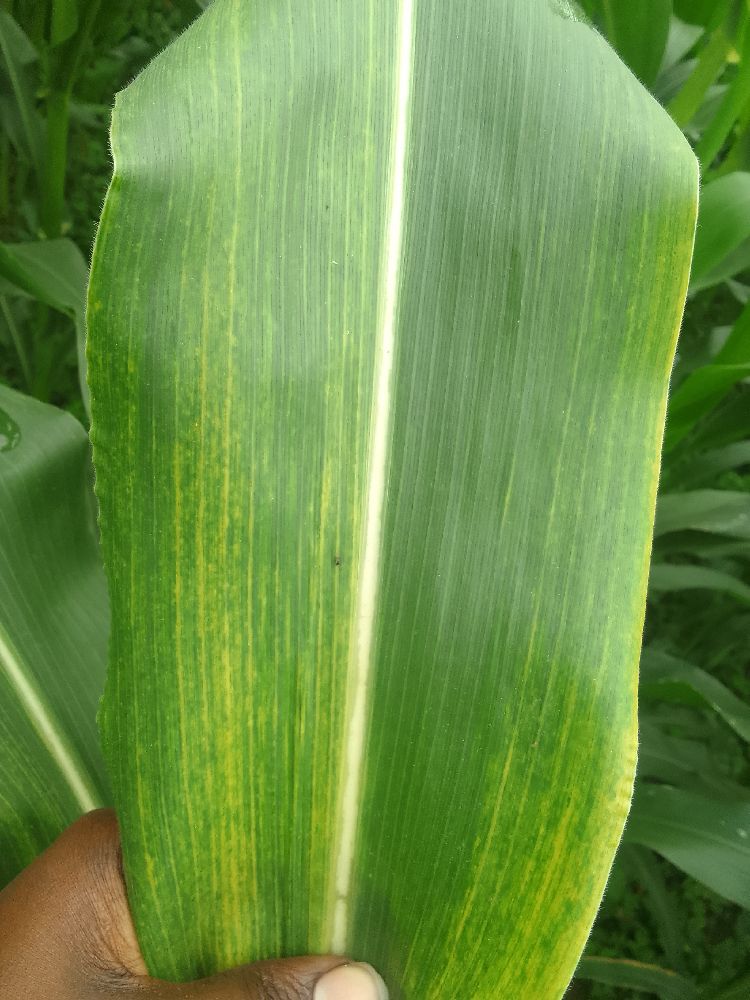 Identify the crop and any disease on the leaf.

maize, maize lethal necrosis
